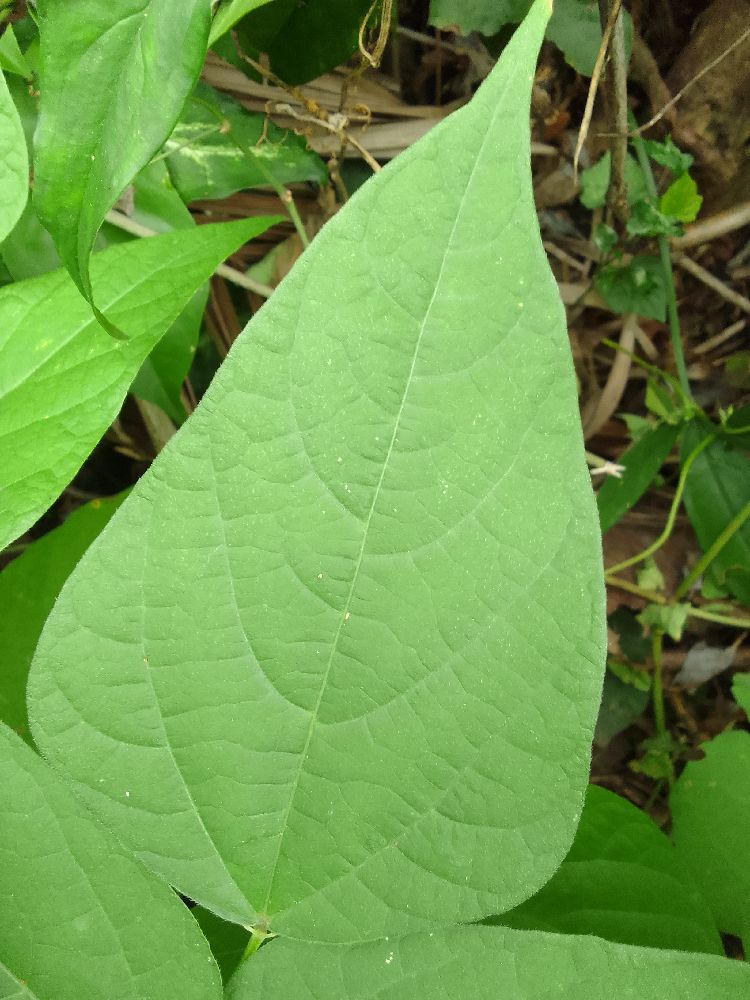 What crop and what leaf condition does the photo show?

common bean, healthy
